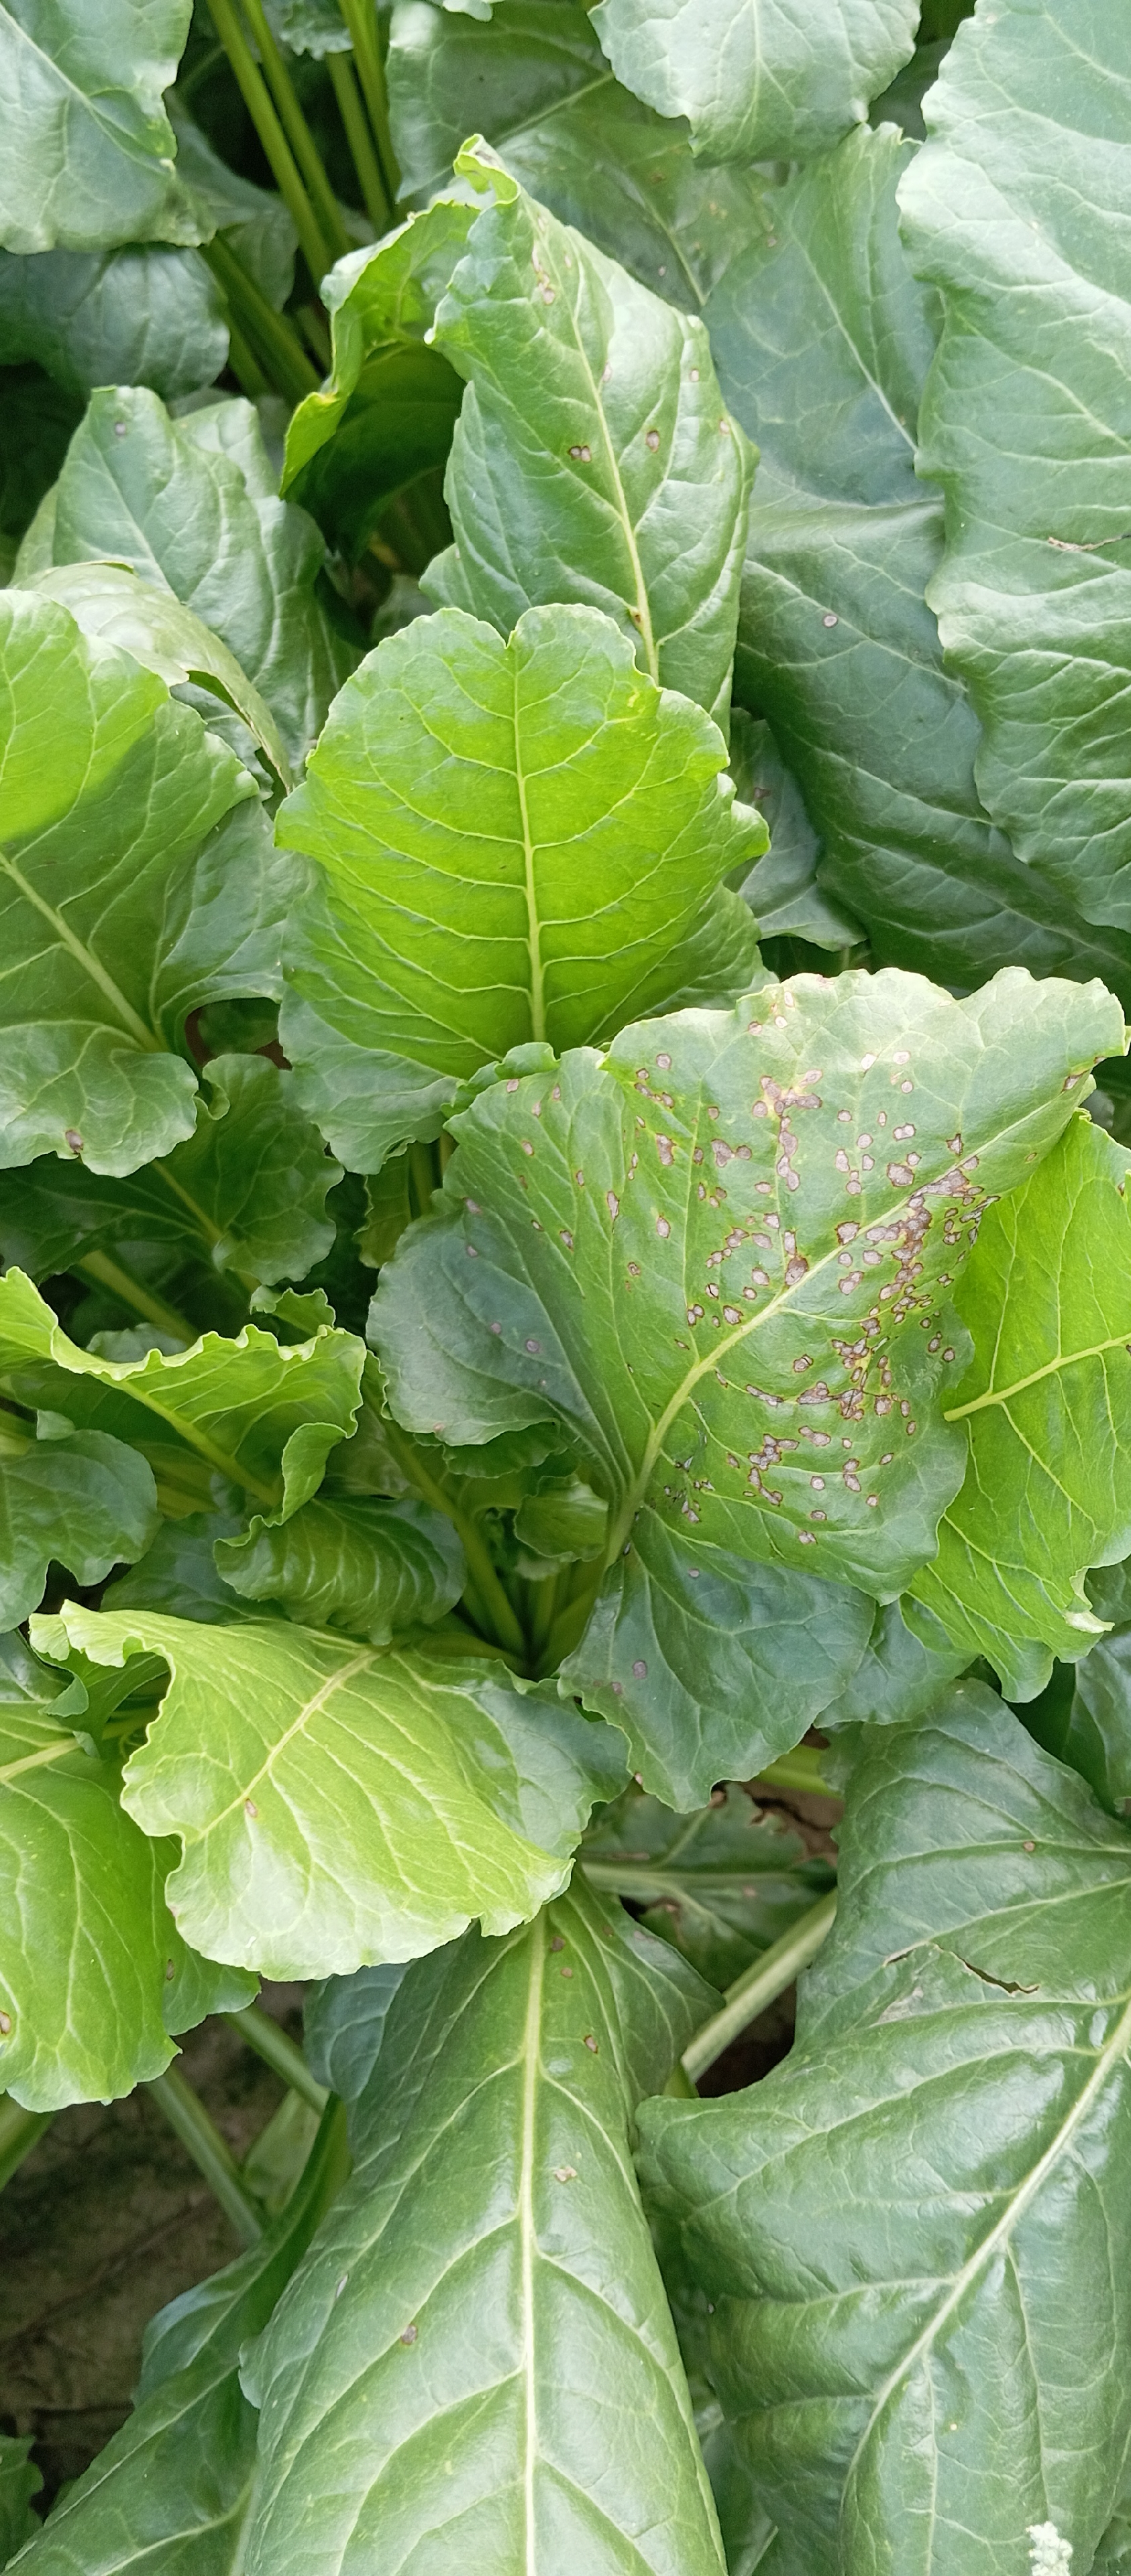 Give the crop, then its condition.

beet, cercospora
